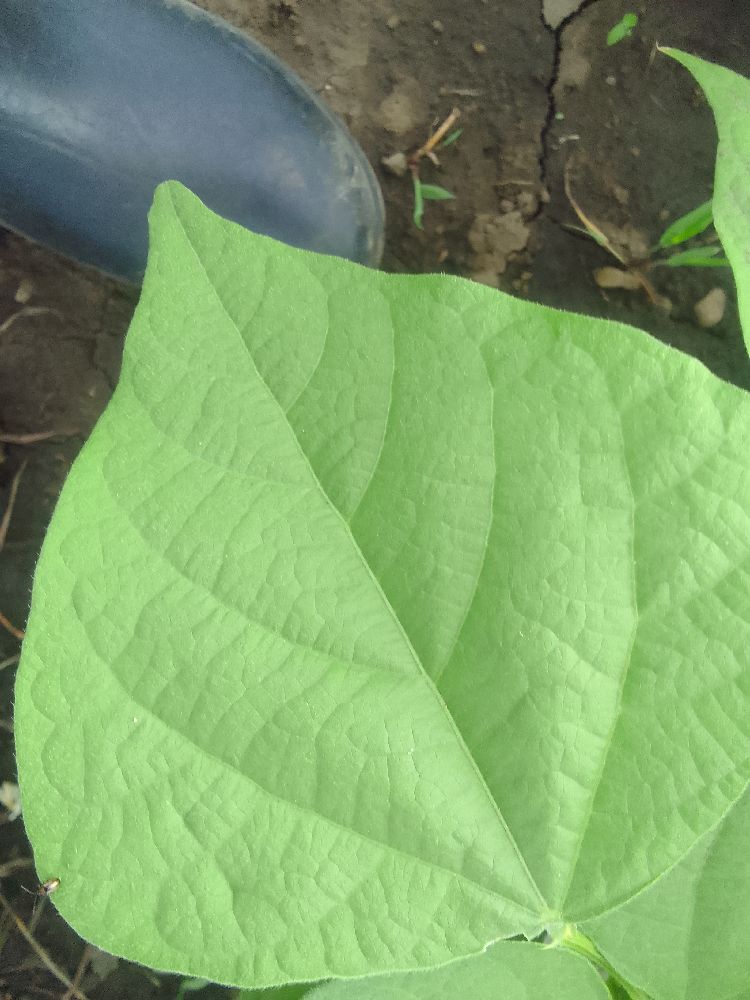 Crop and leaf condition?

common bean, healthy
